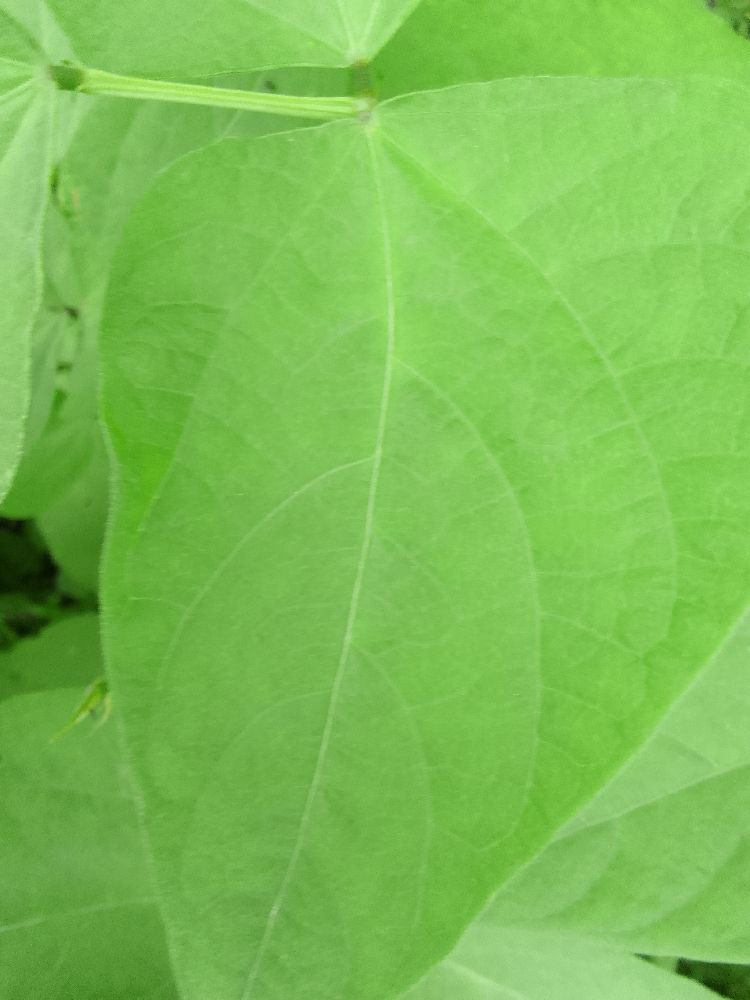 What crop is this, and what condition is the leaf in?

common bean, healthy
